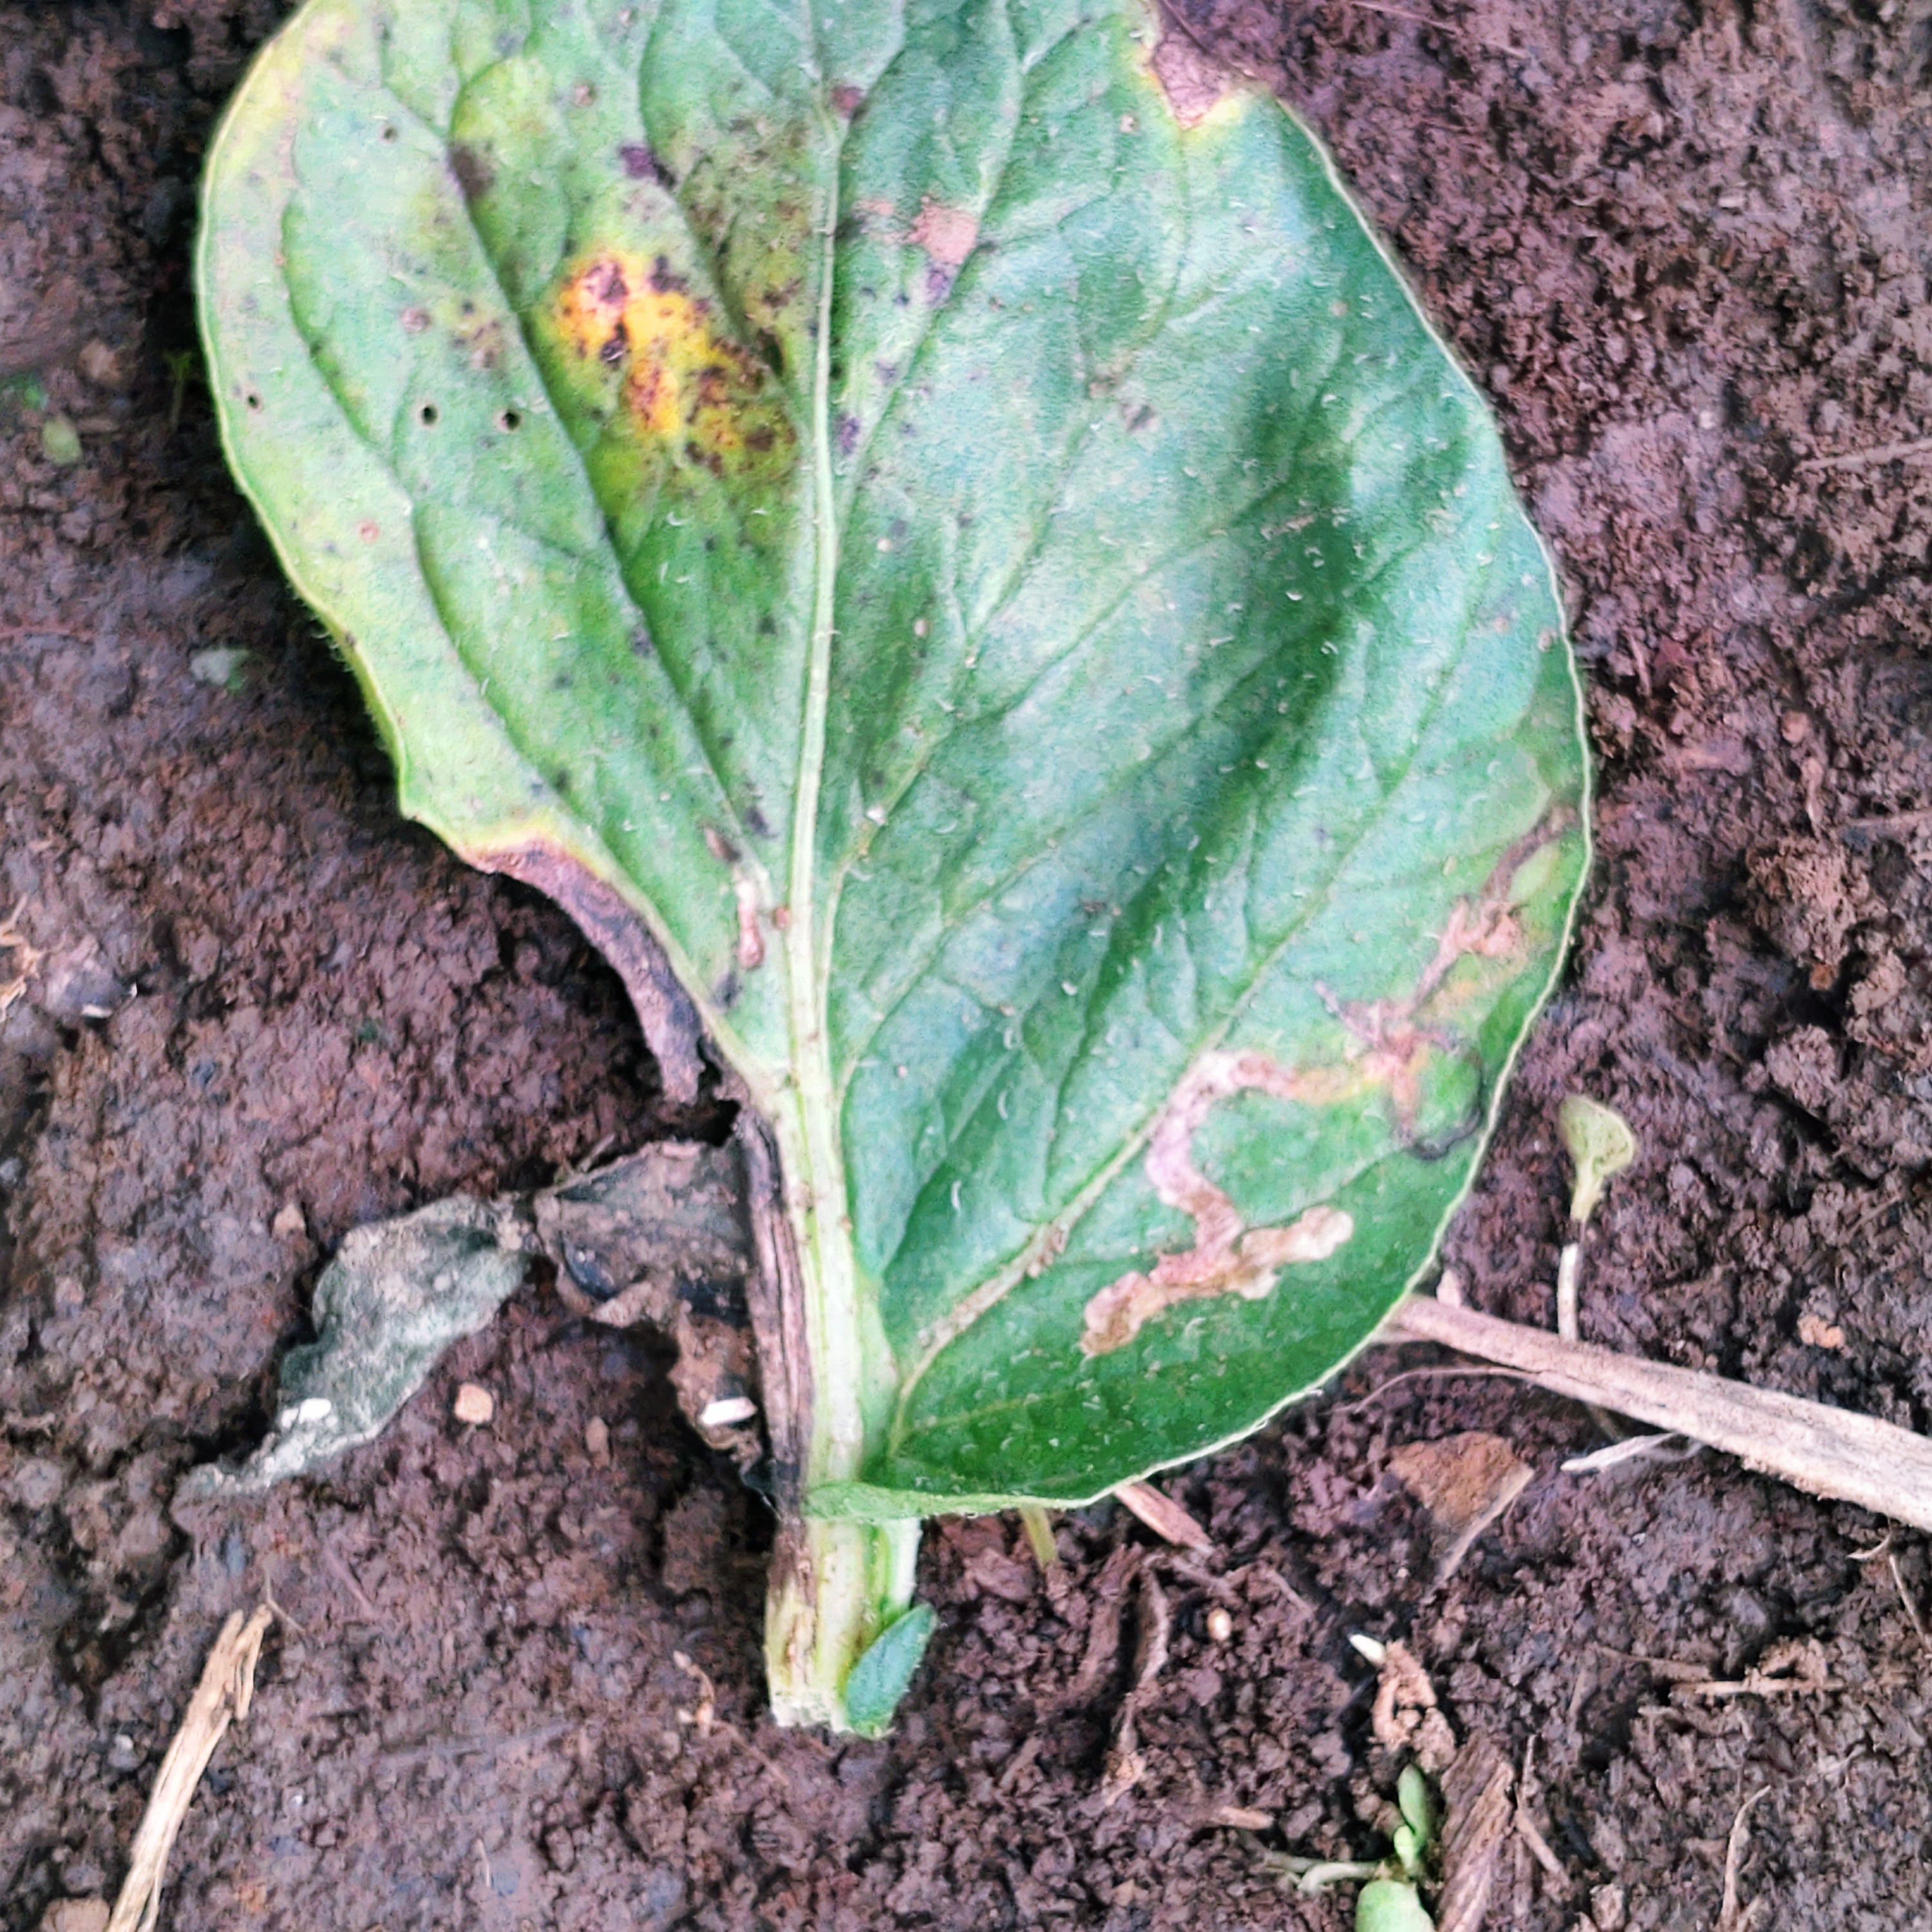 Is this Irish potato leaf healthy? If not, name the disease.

late blight
